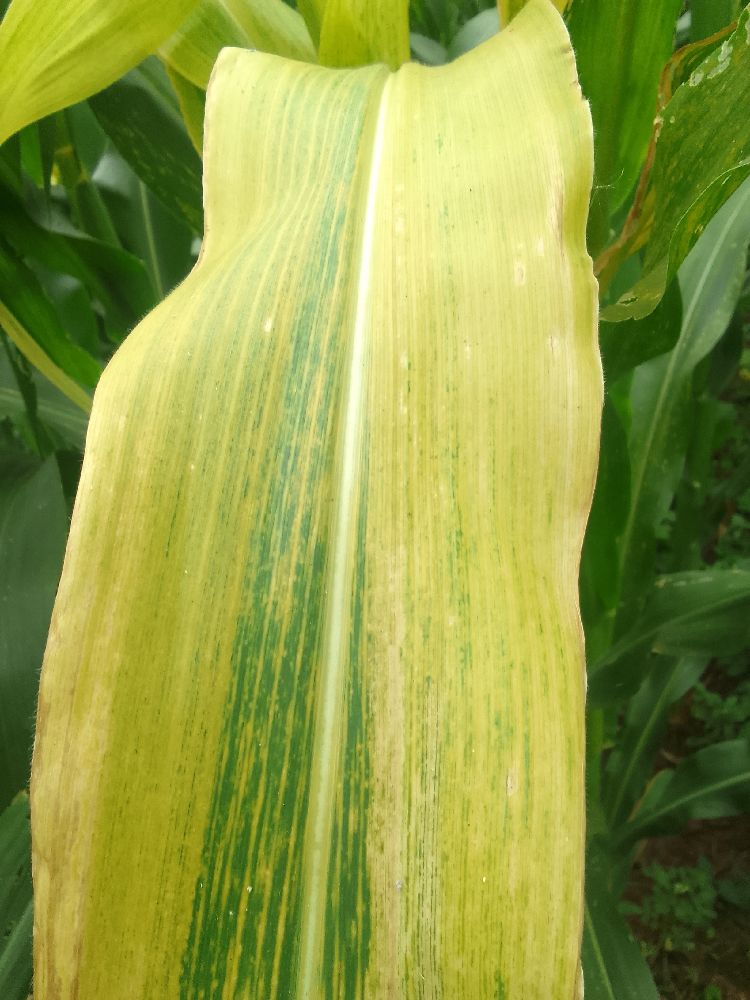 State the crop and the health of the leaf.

maize, maize lethal necrosis
